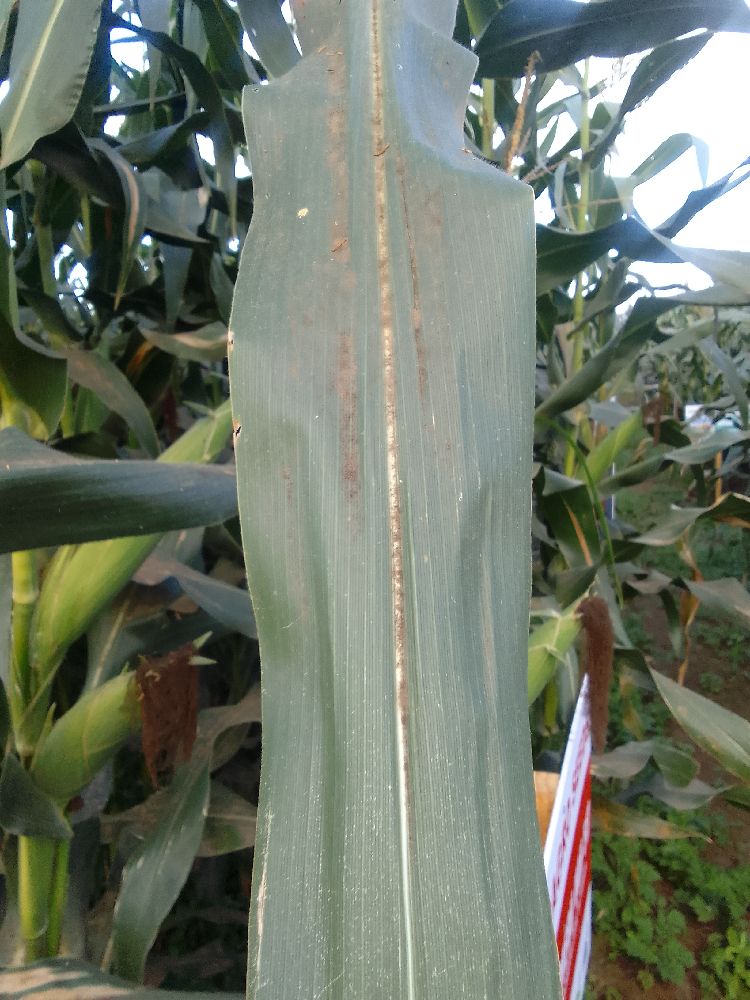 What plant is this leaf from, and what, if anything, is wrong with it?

maize, healthy
